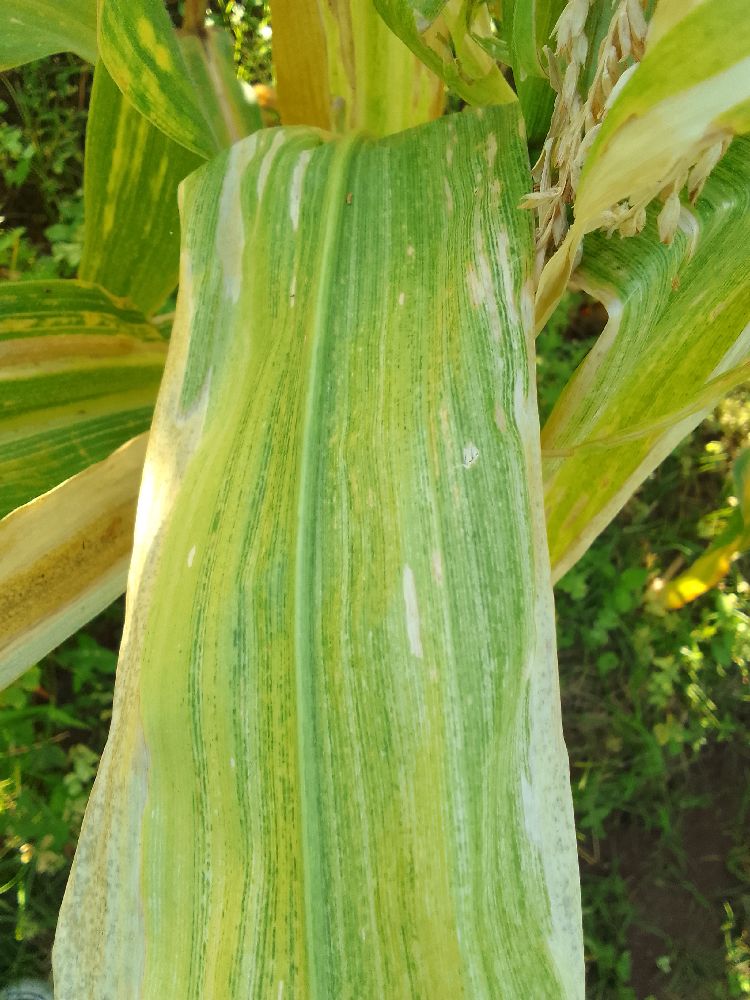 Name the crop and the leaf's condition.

maize, maize lethal necrosis
